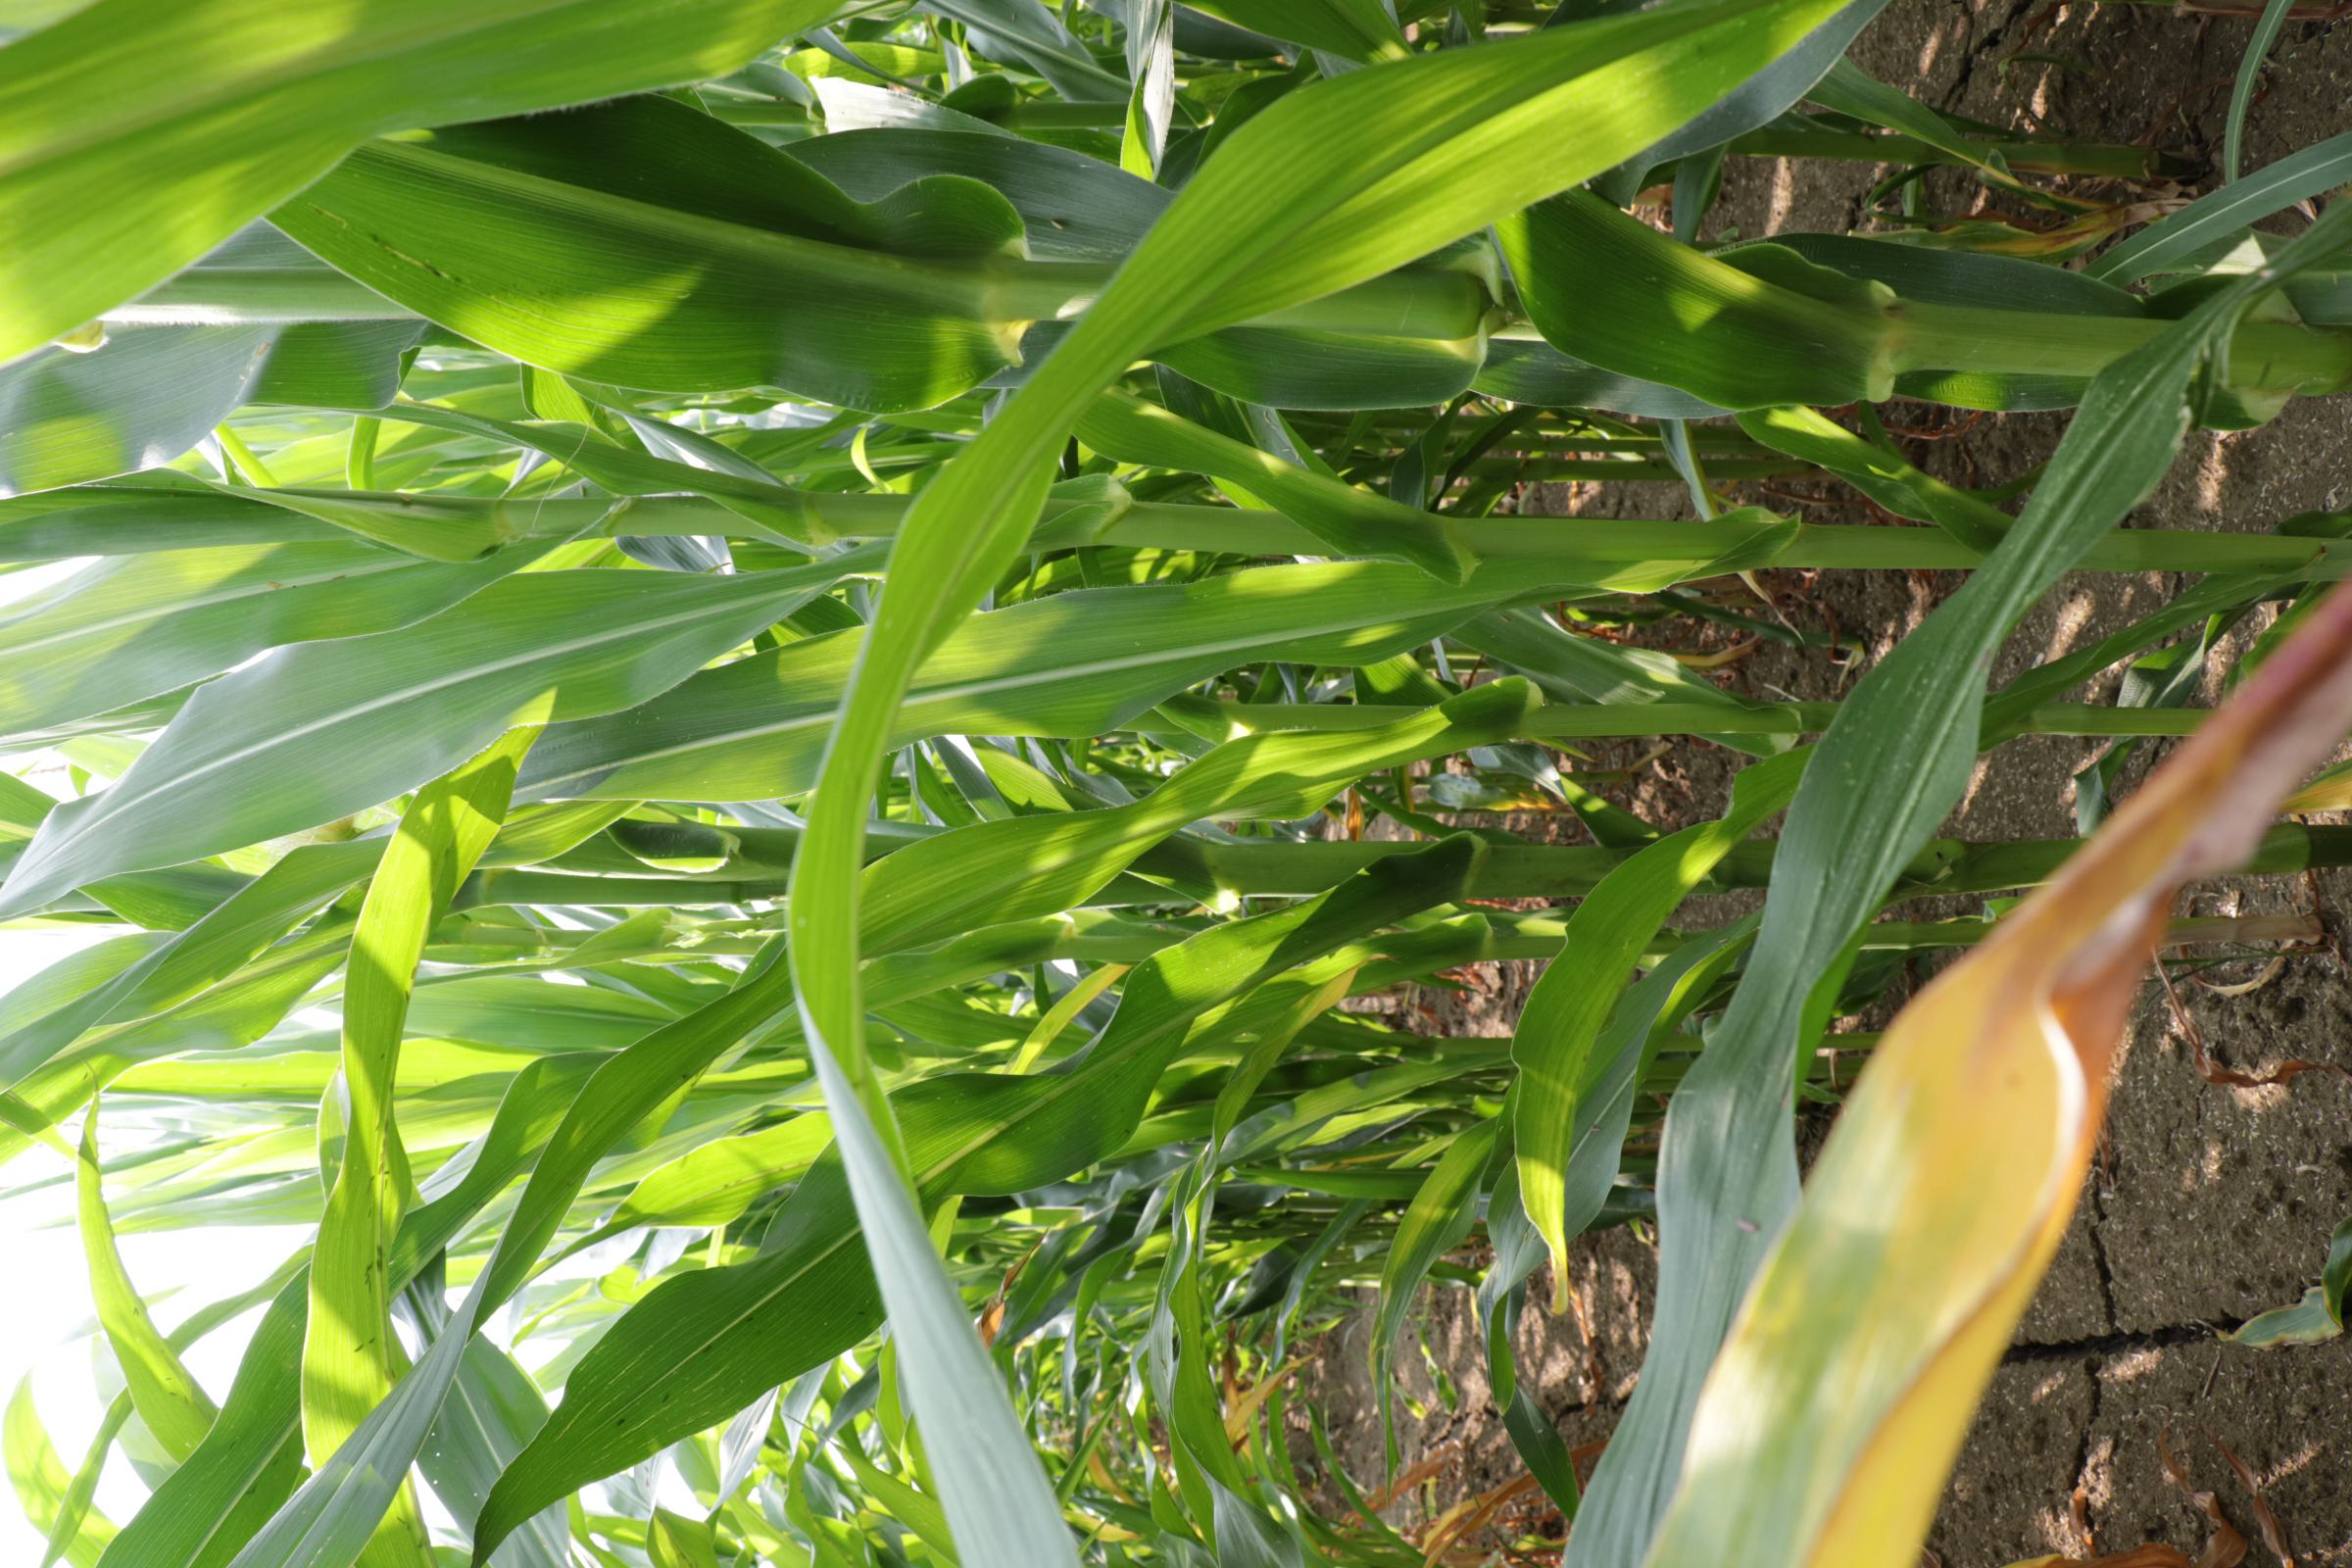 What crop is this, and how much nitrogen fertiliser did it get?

maize, full nitrogen fertilisation
